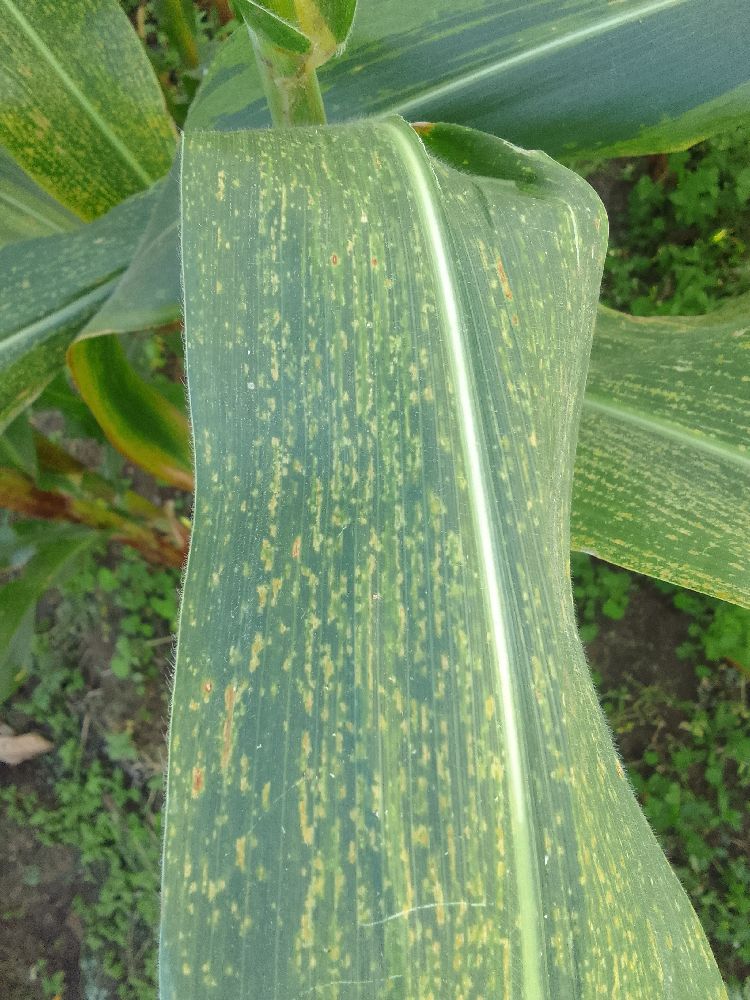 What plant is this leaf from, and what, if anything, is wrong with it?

maize, maize lethal necrosis
